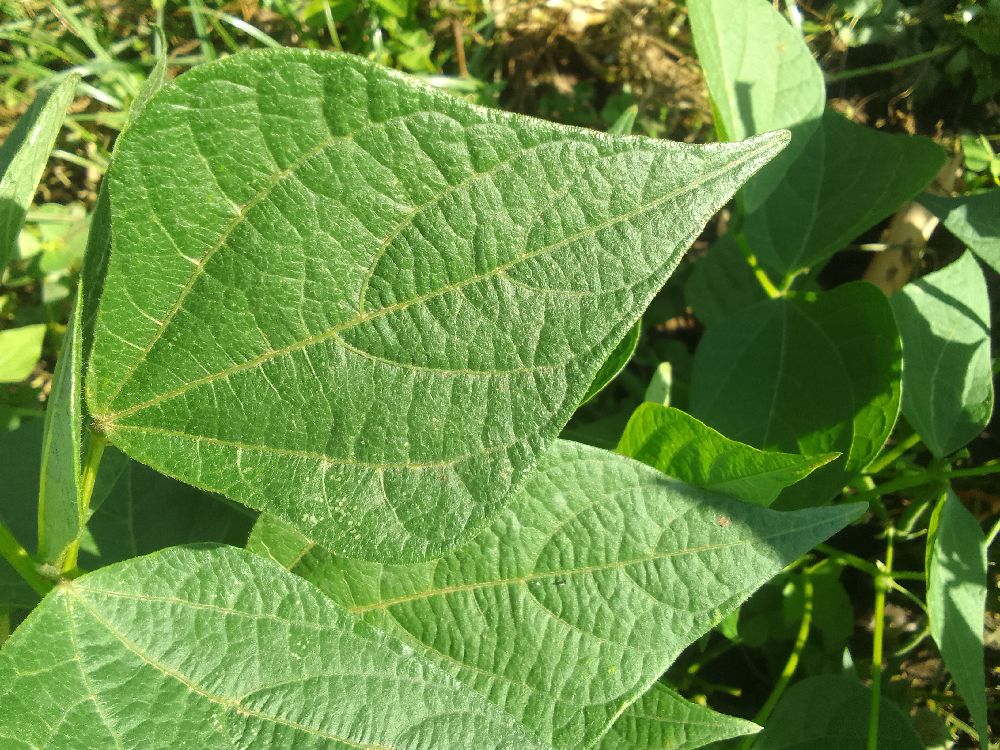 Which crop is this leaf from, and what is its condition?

common bean, healthy
